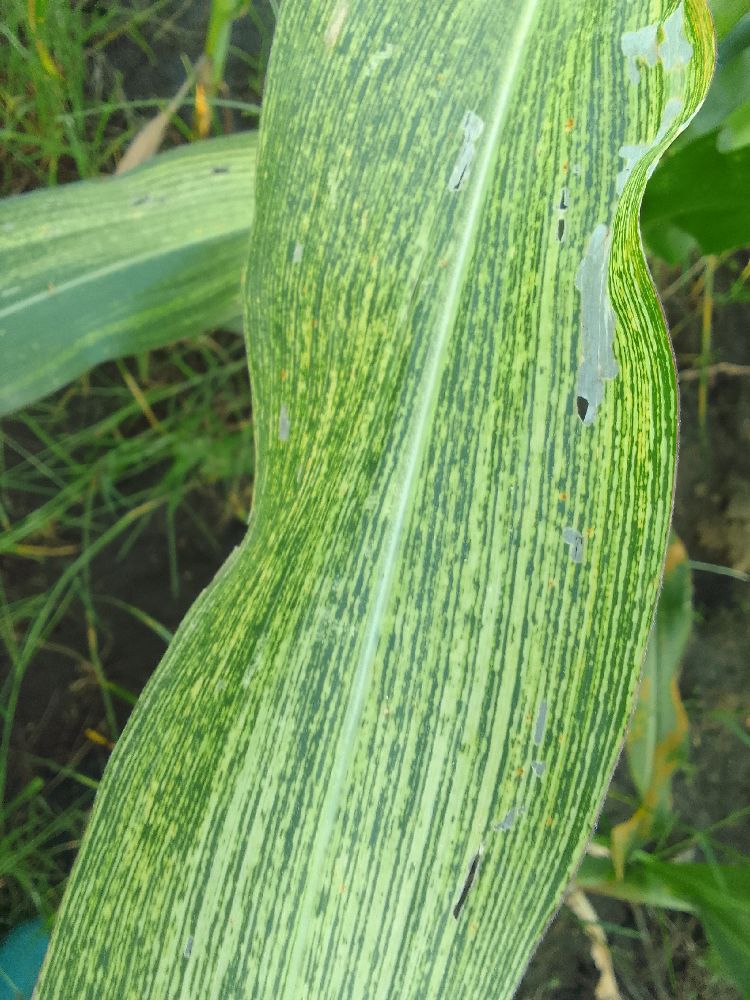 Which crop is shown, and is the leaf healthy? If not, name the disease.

maize, maize streak virus
